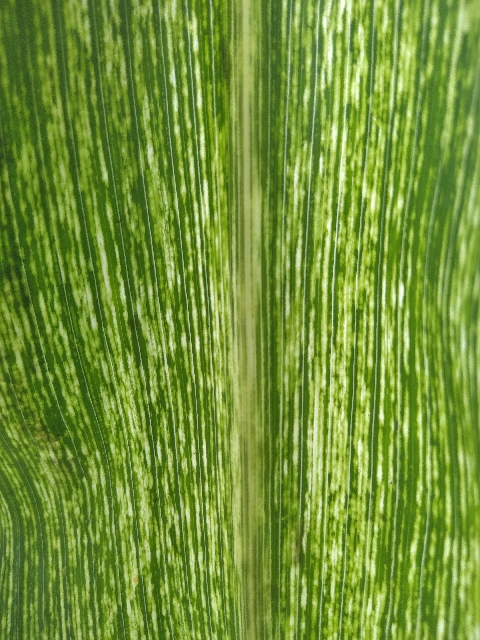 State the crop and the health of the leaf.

maize, maize streak virus
